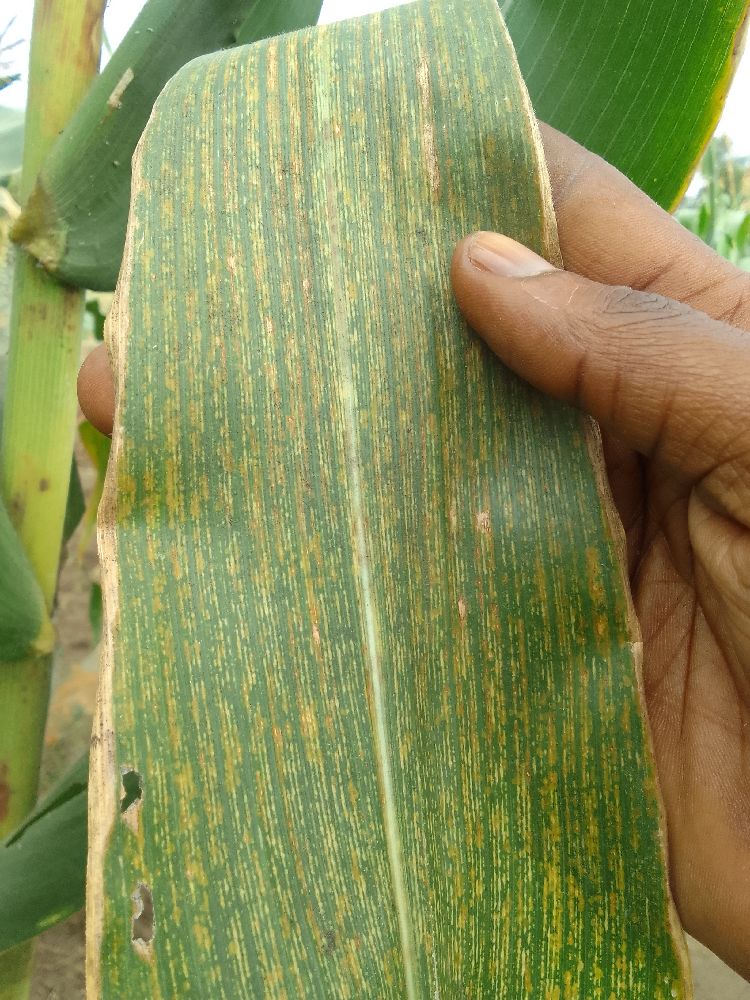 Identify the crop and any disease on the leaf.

maize, maize streak virus
